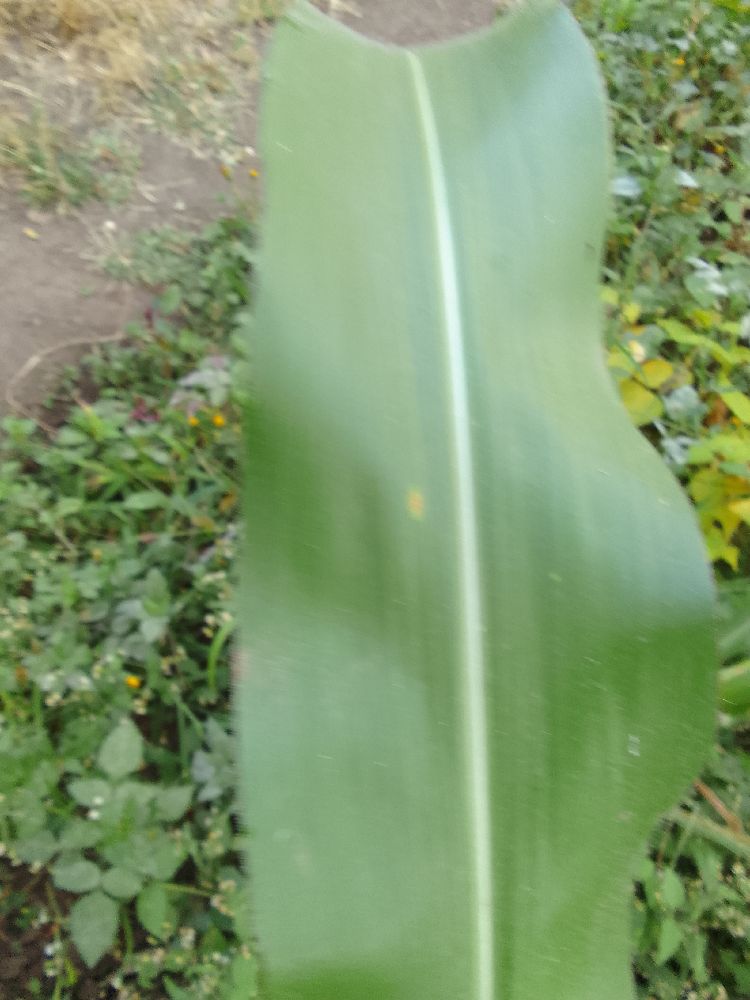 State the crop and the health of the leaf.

maize, healthy
